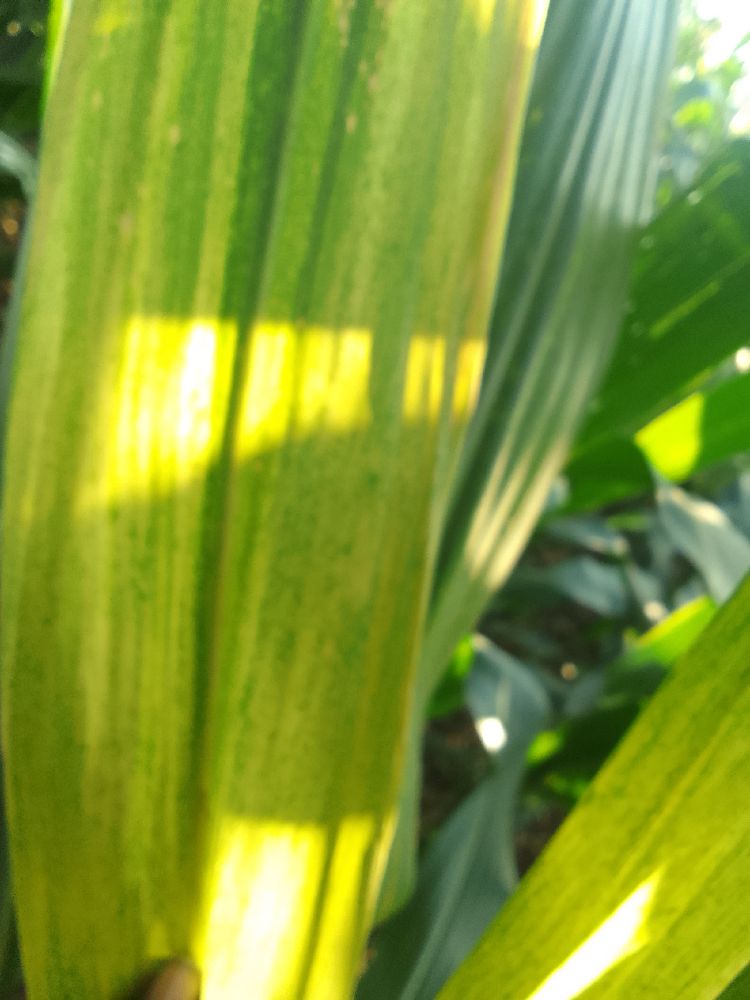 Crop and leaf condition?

maize, maize lethal necrosis
